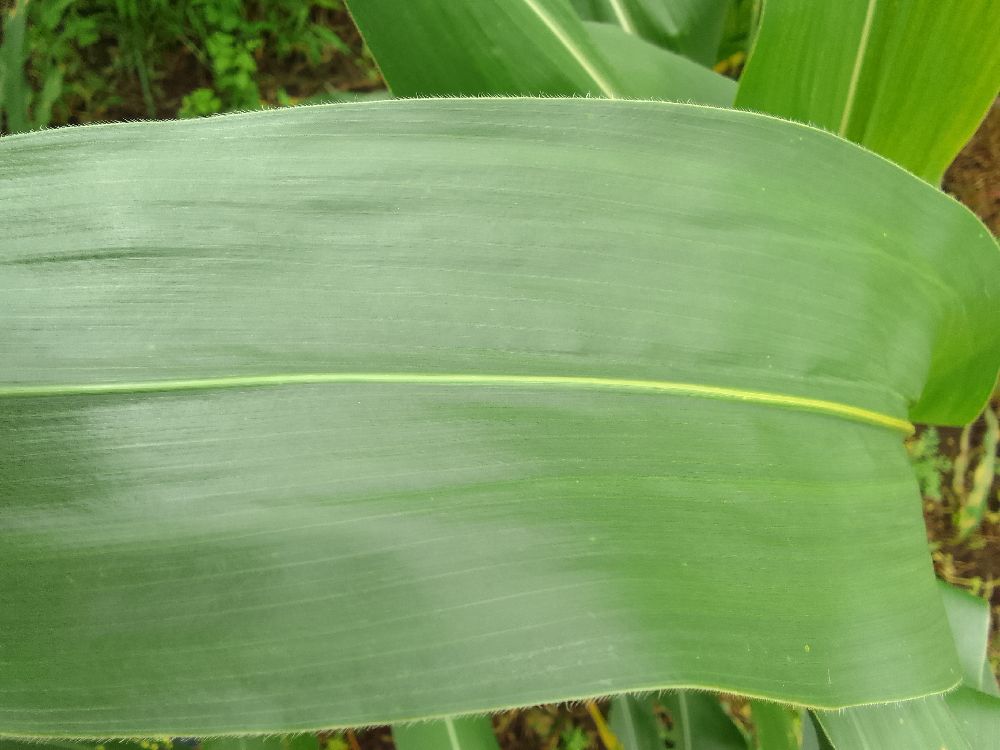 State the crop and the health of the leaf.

maize, healthy
